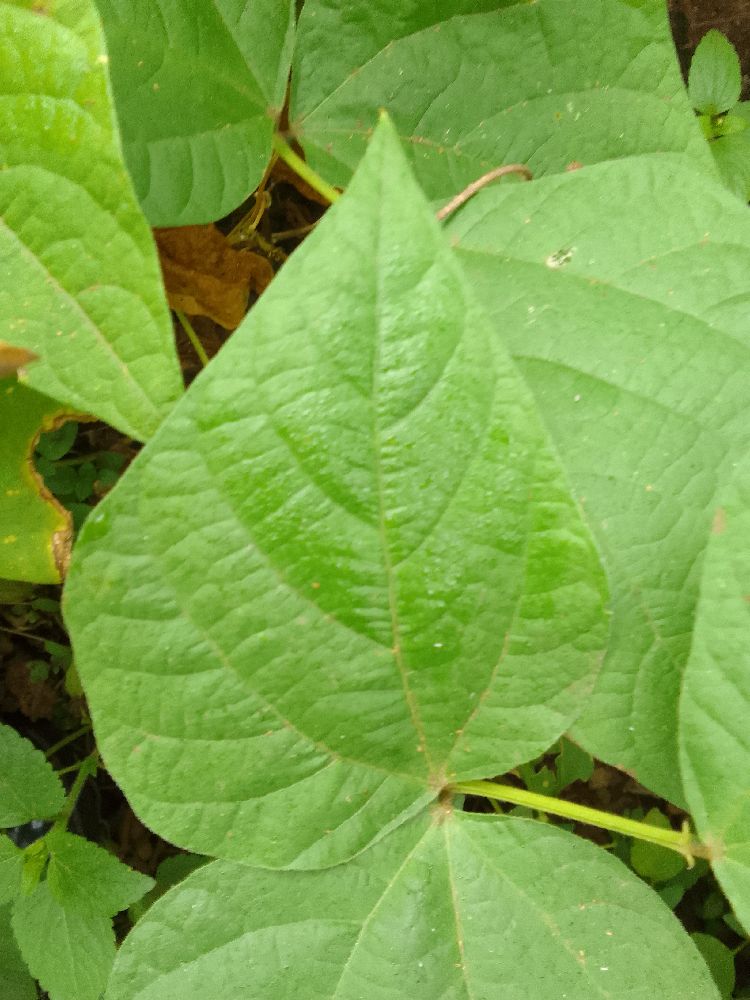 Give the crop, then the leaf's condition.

common bean, healthy
